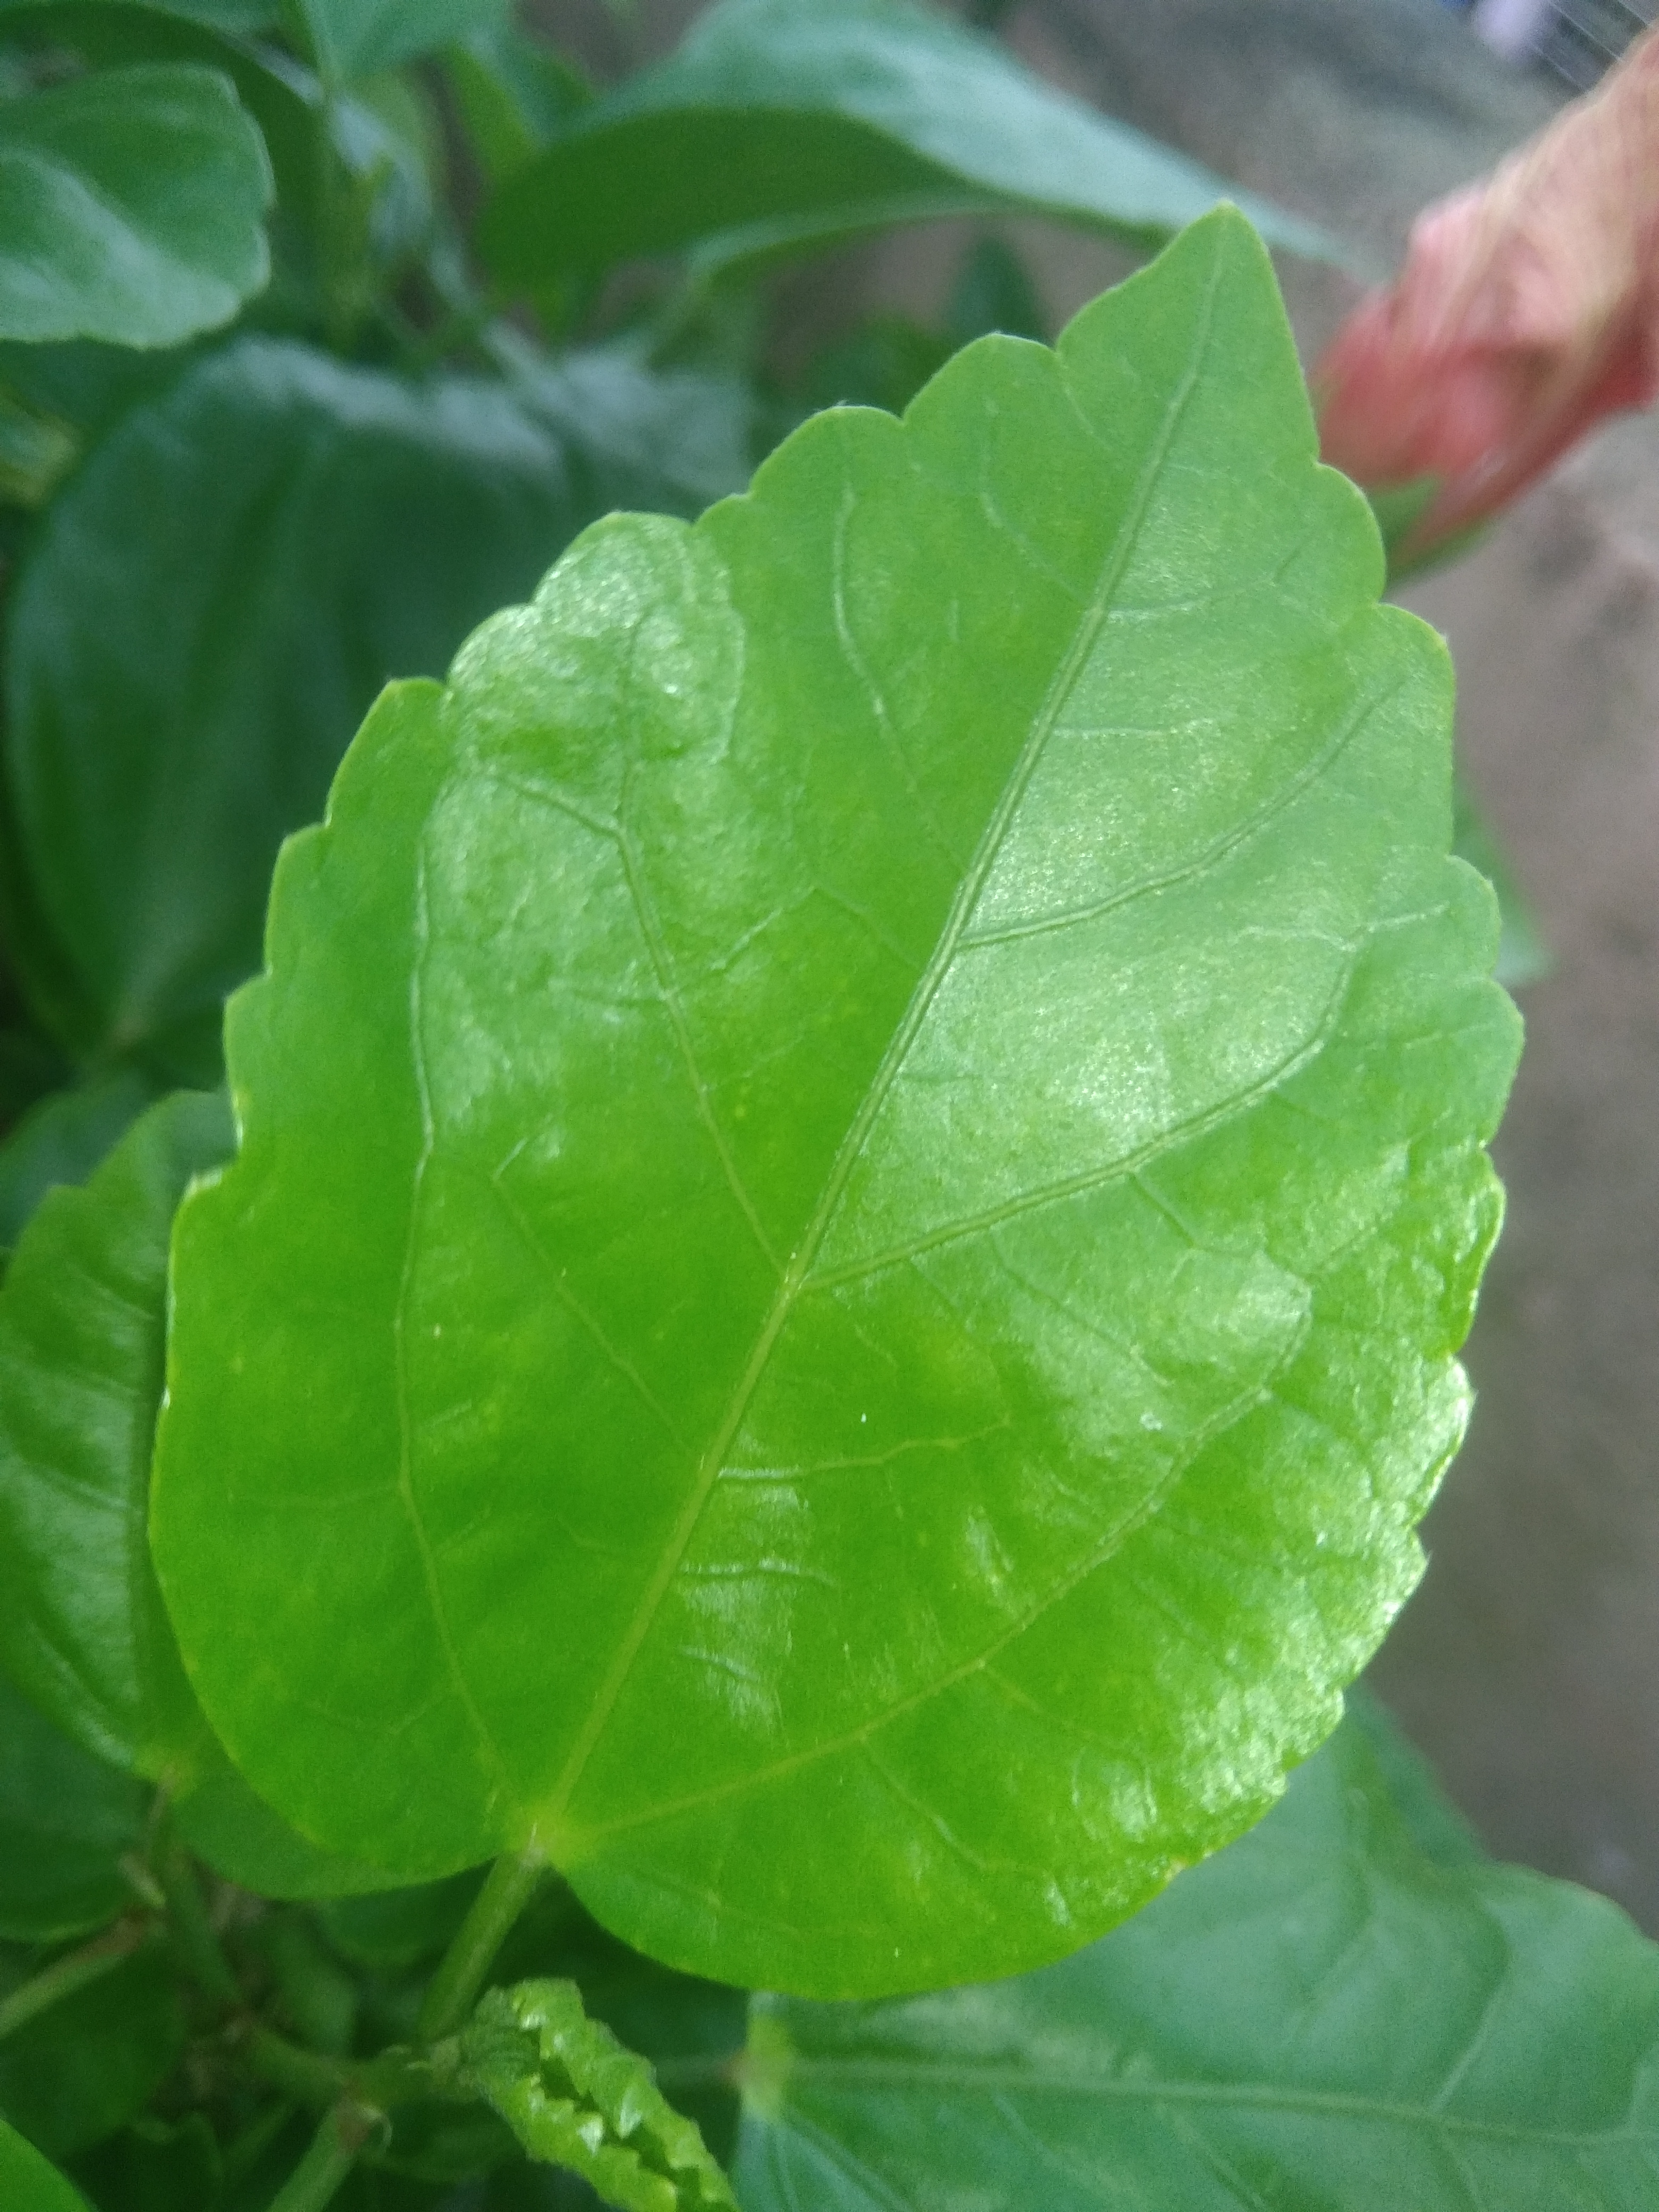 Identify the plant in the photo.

hibiscus
